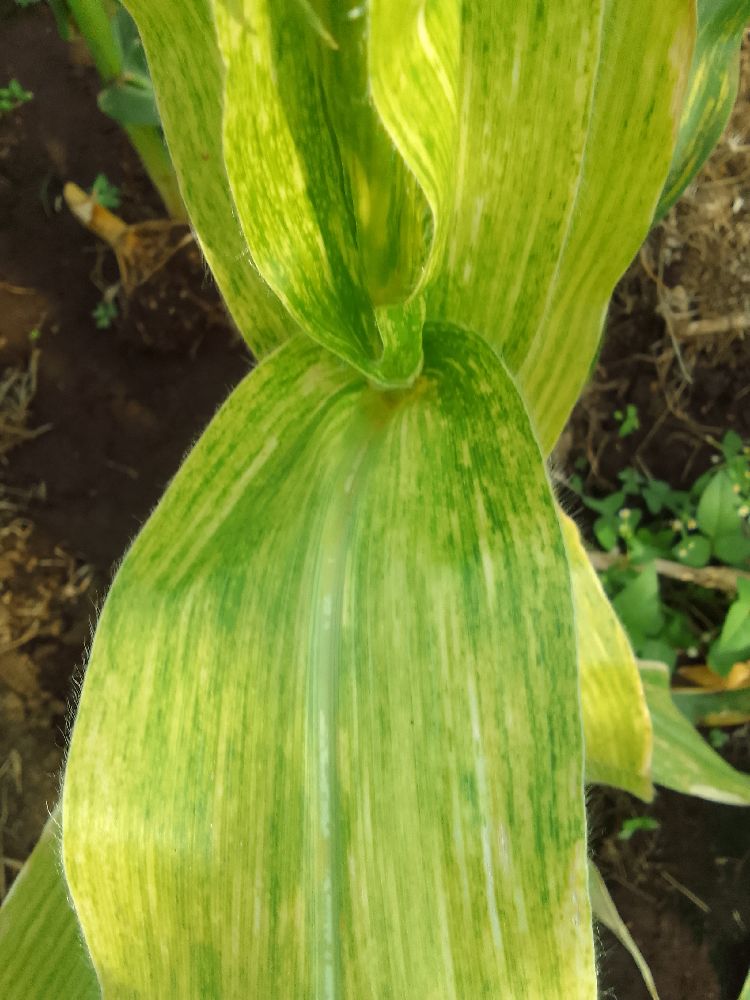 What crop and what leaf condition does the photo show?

maize, maize lethal necrosis
